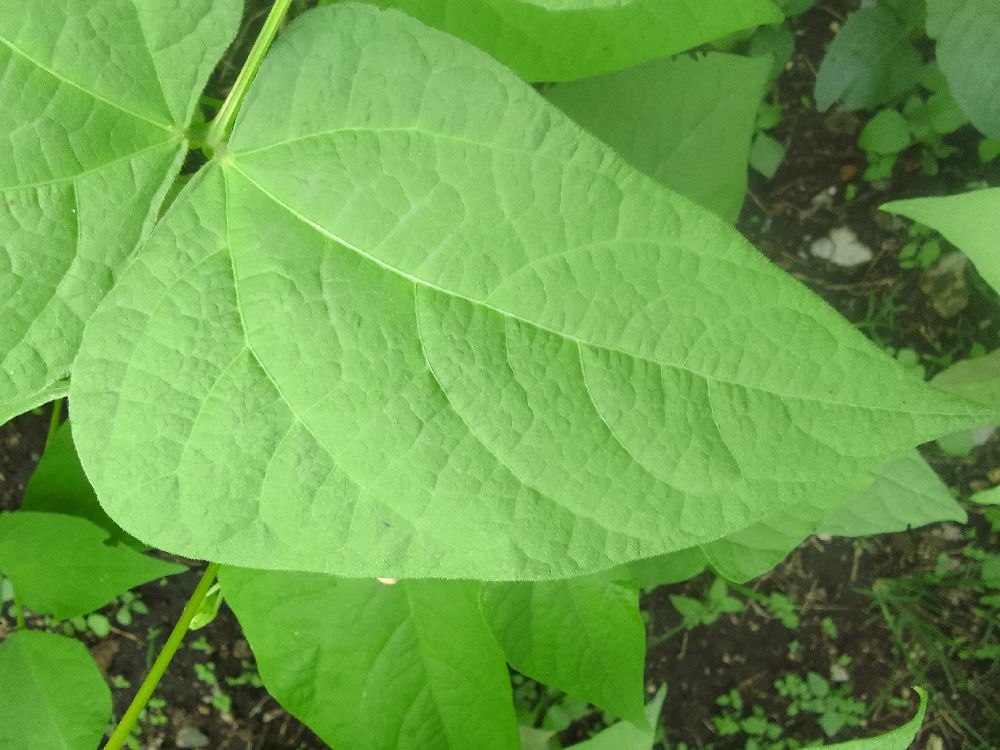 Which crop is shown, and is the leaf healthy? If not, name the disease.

common bean, healthy
